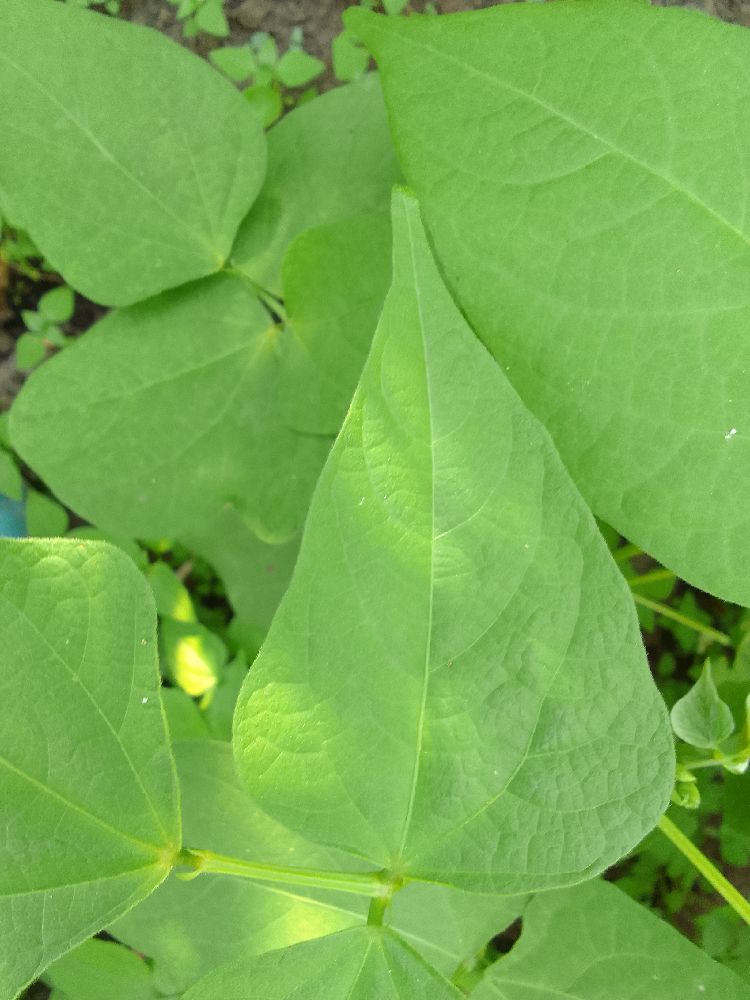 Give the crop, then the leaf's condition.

common bean, healthy
